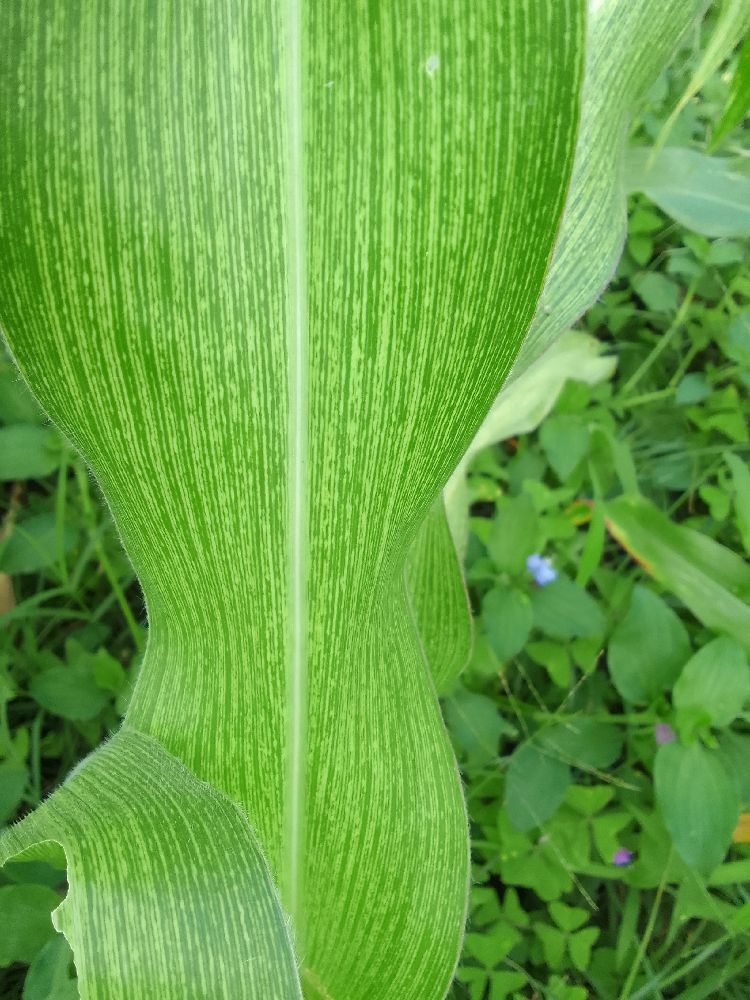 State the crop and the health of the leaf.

maize, maize streak virus
